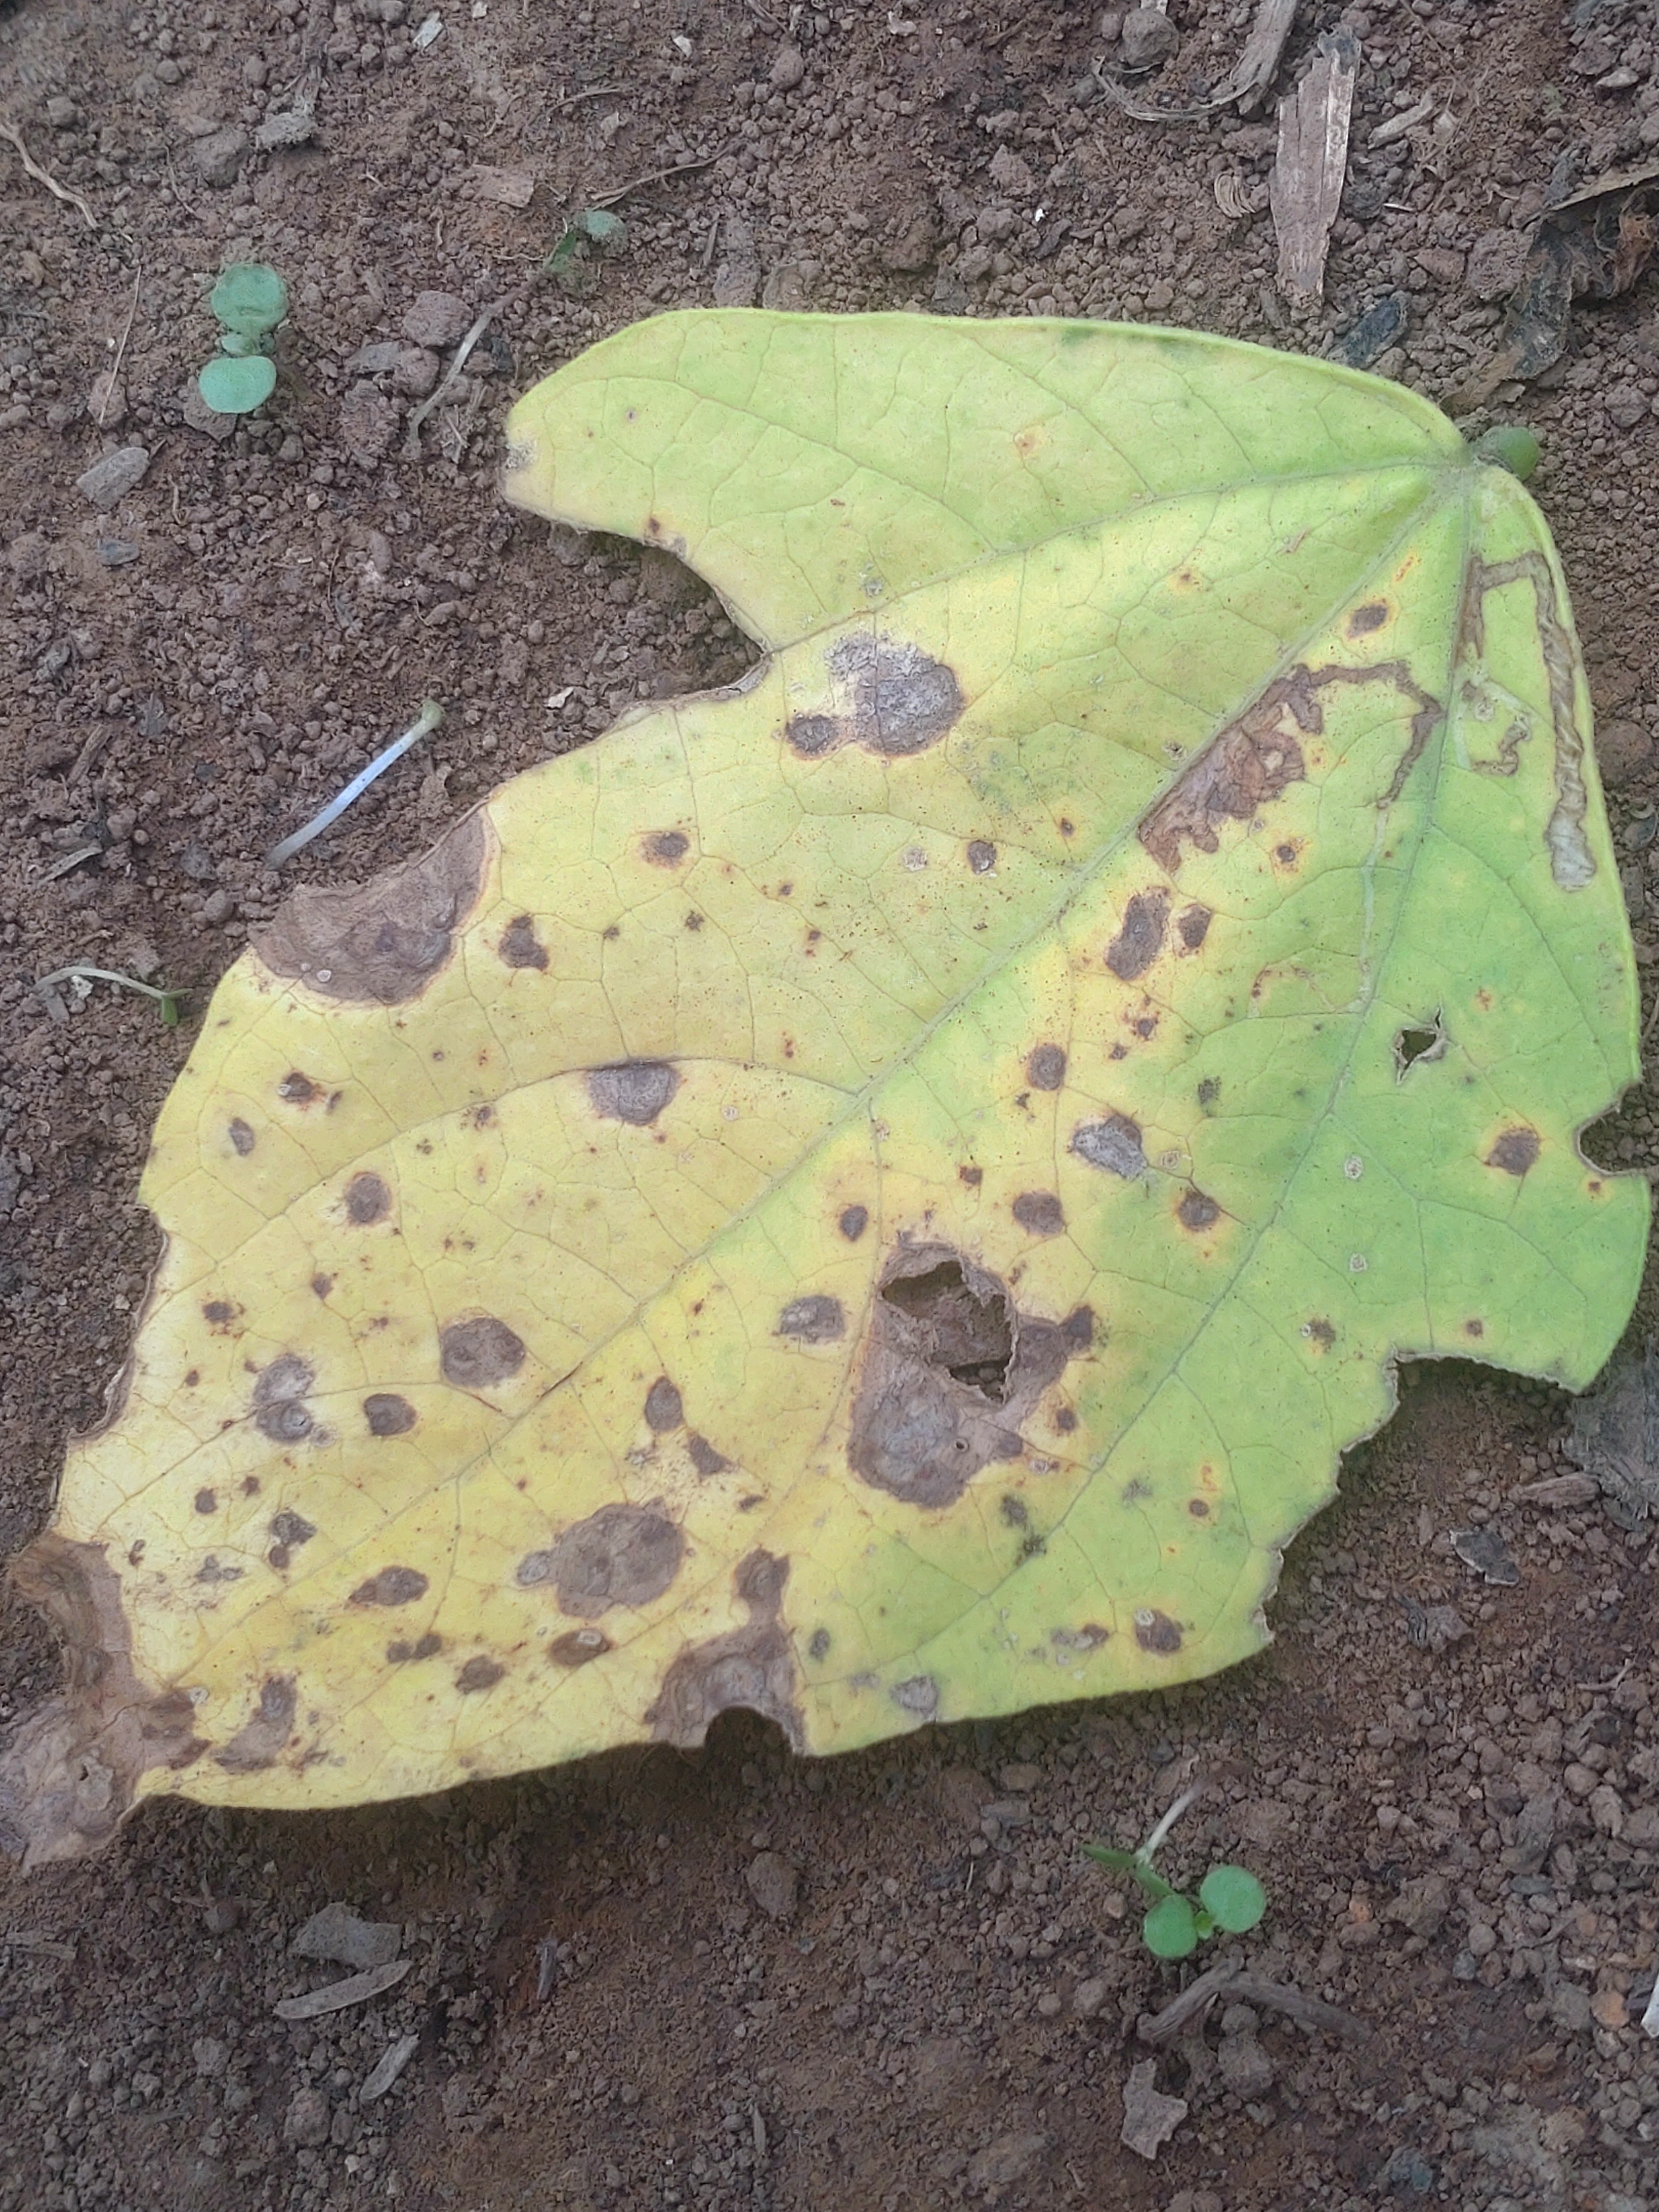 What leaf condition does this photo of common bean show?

anthracnose
